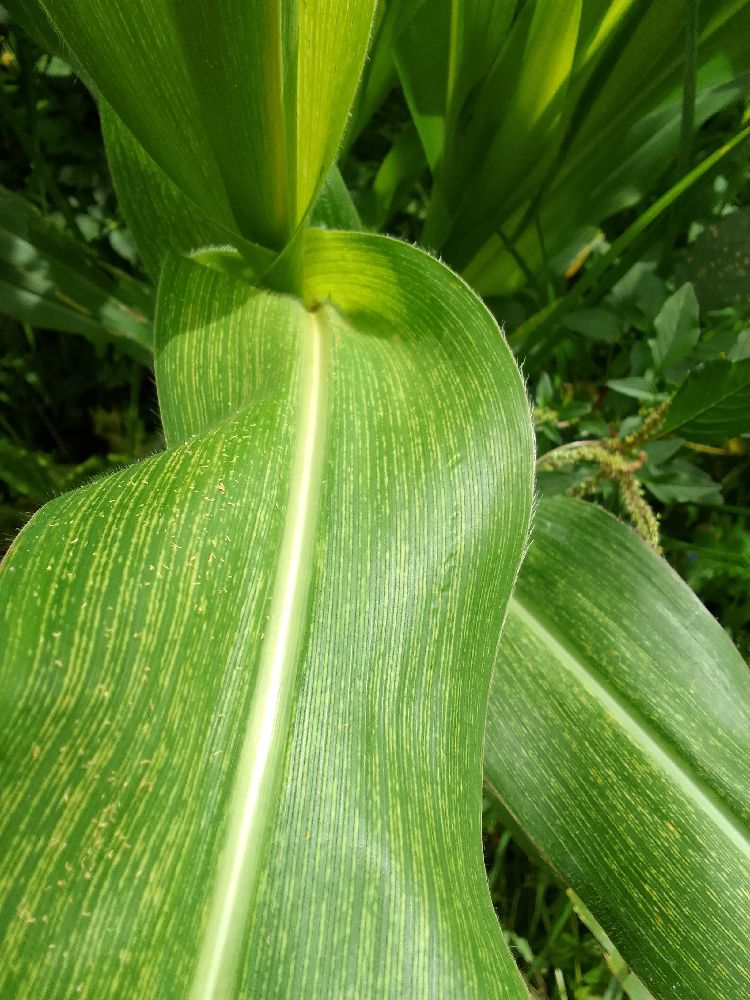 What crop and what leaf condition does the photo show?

maize, maize streak virus
